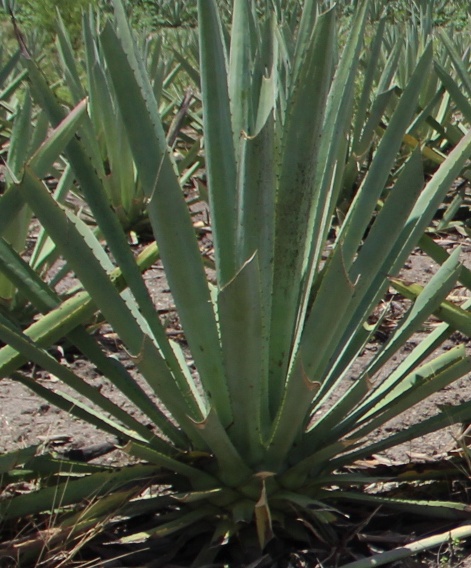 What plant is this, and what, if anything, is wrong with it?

agave, spotted
